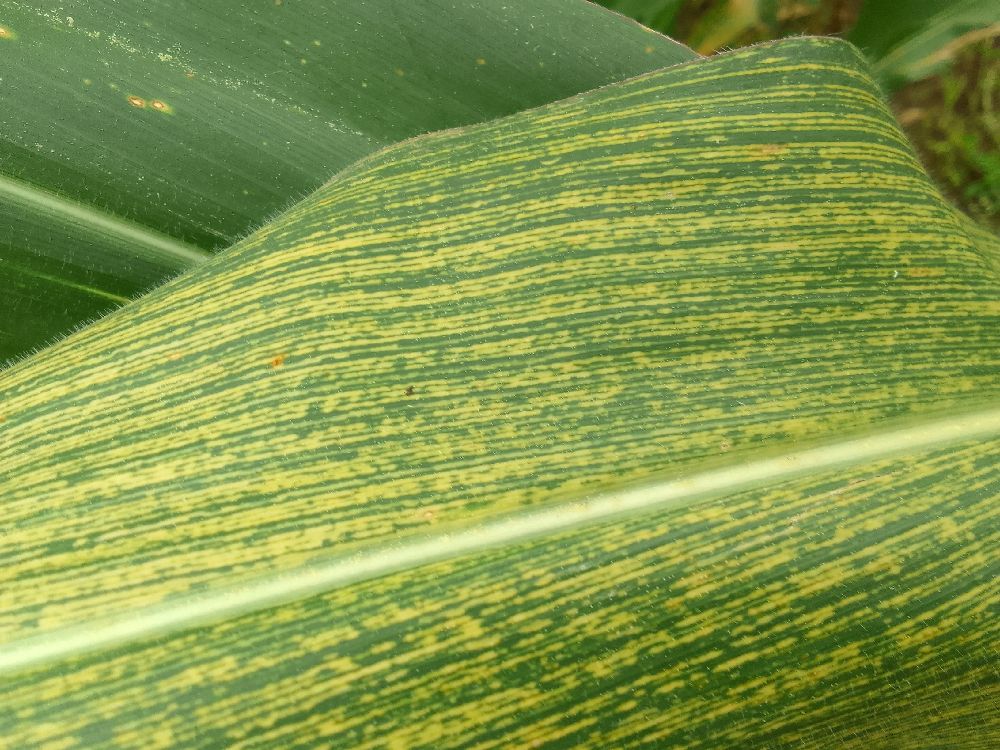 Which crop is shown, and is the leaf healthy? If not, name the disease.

maize, maize streak virus
